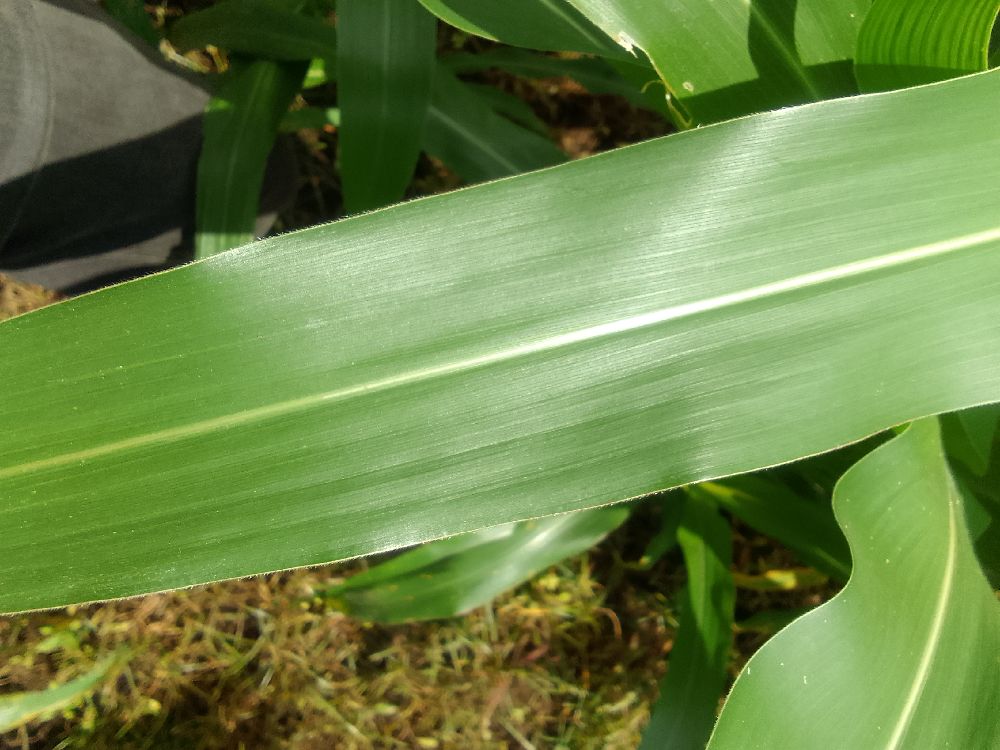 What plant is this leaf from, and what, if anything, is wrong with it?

maize, healthy
